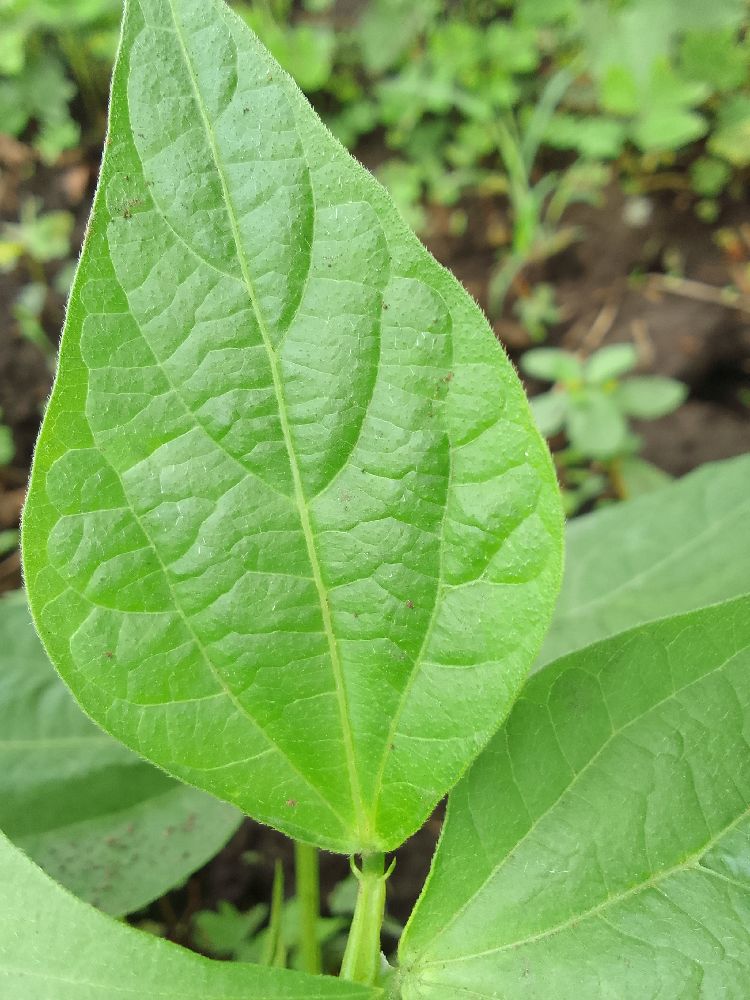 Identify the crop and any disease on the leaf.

common bean, healthy
